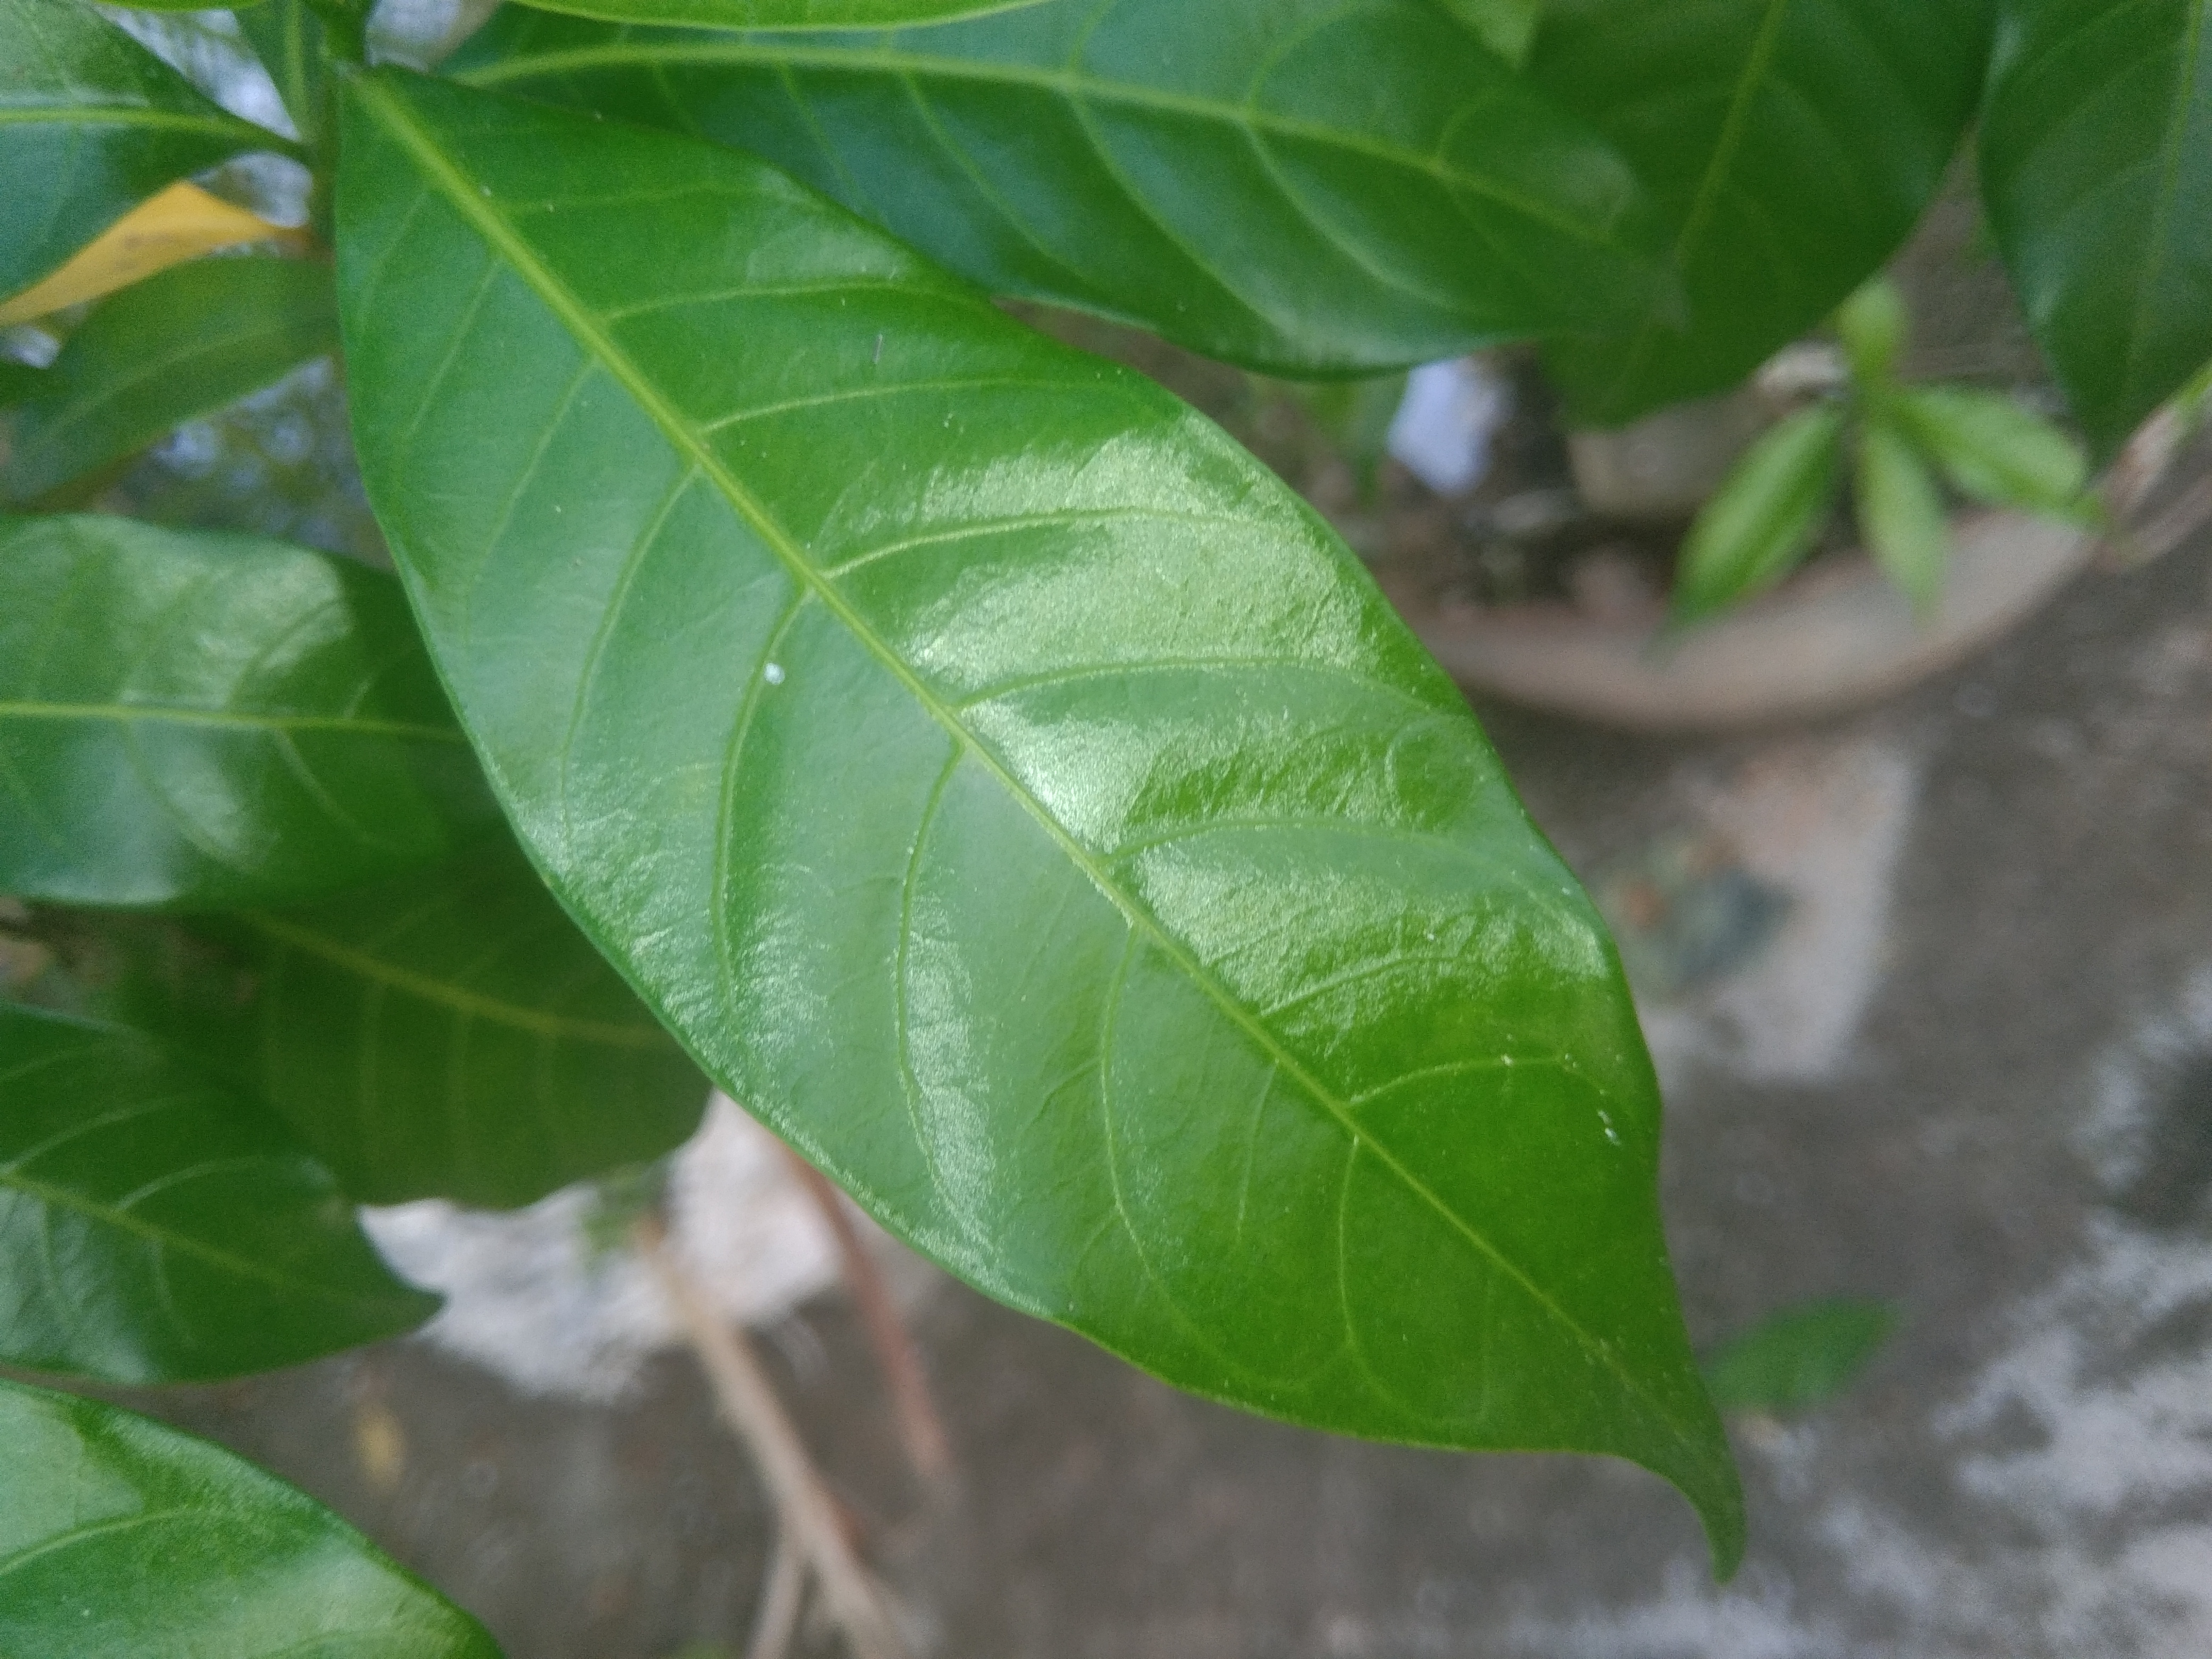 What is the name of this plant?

togor
